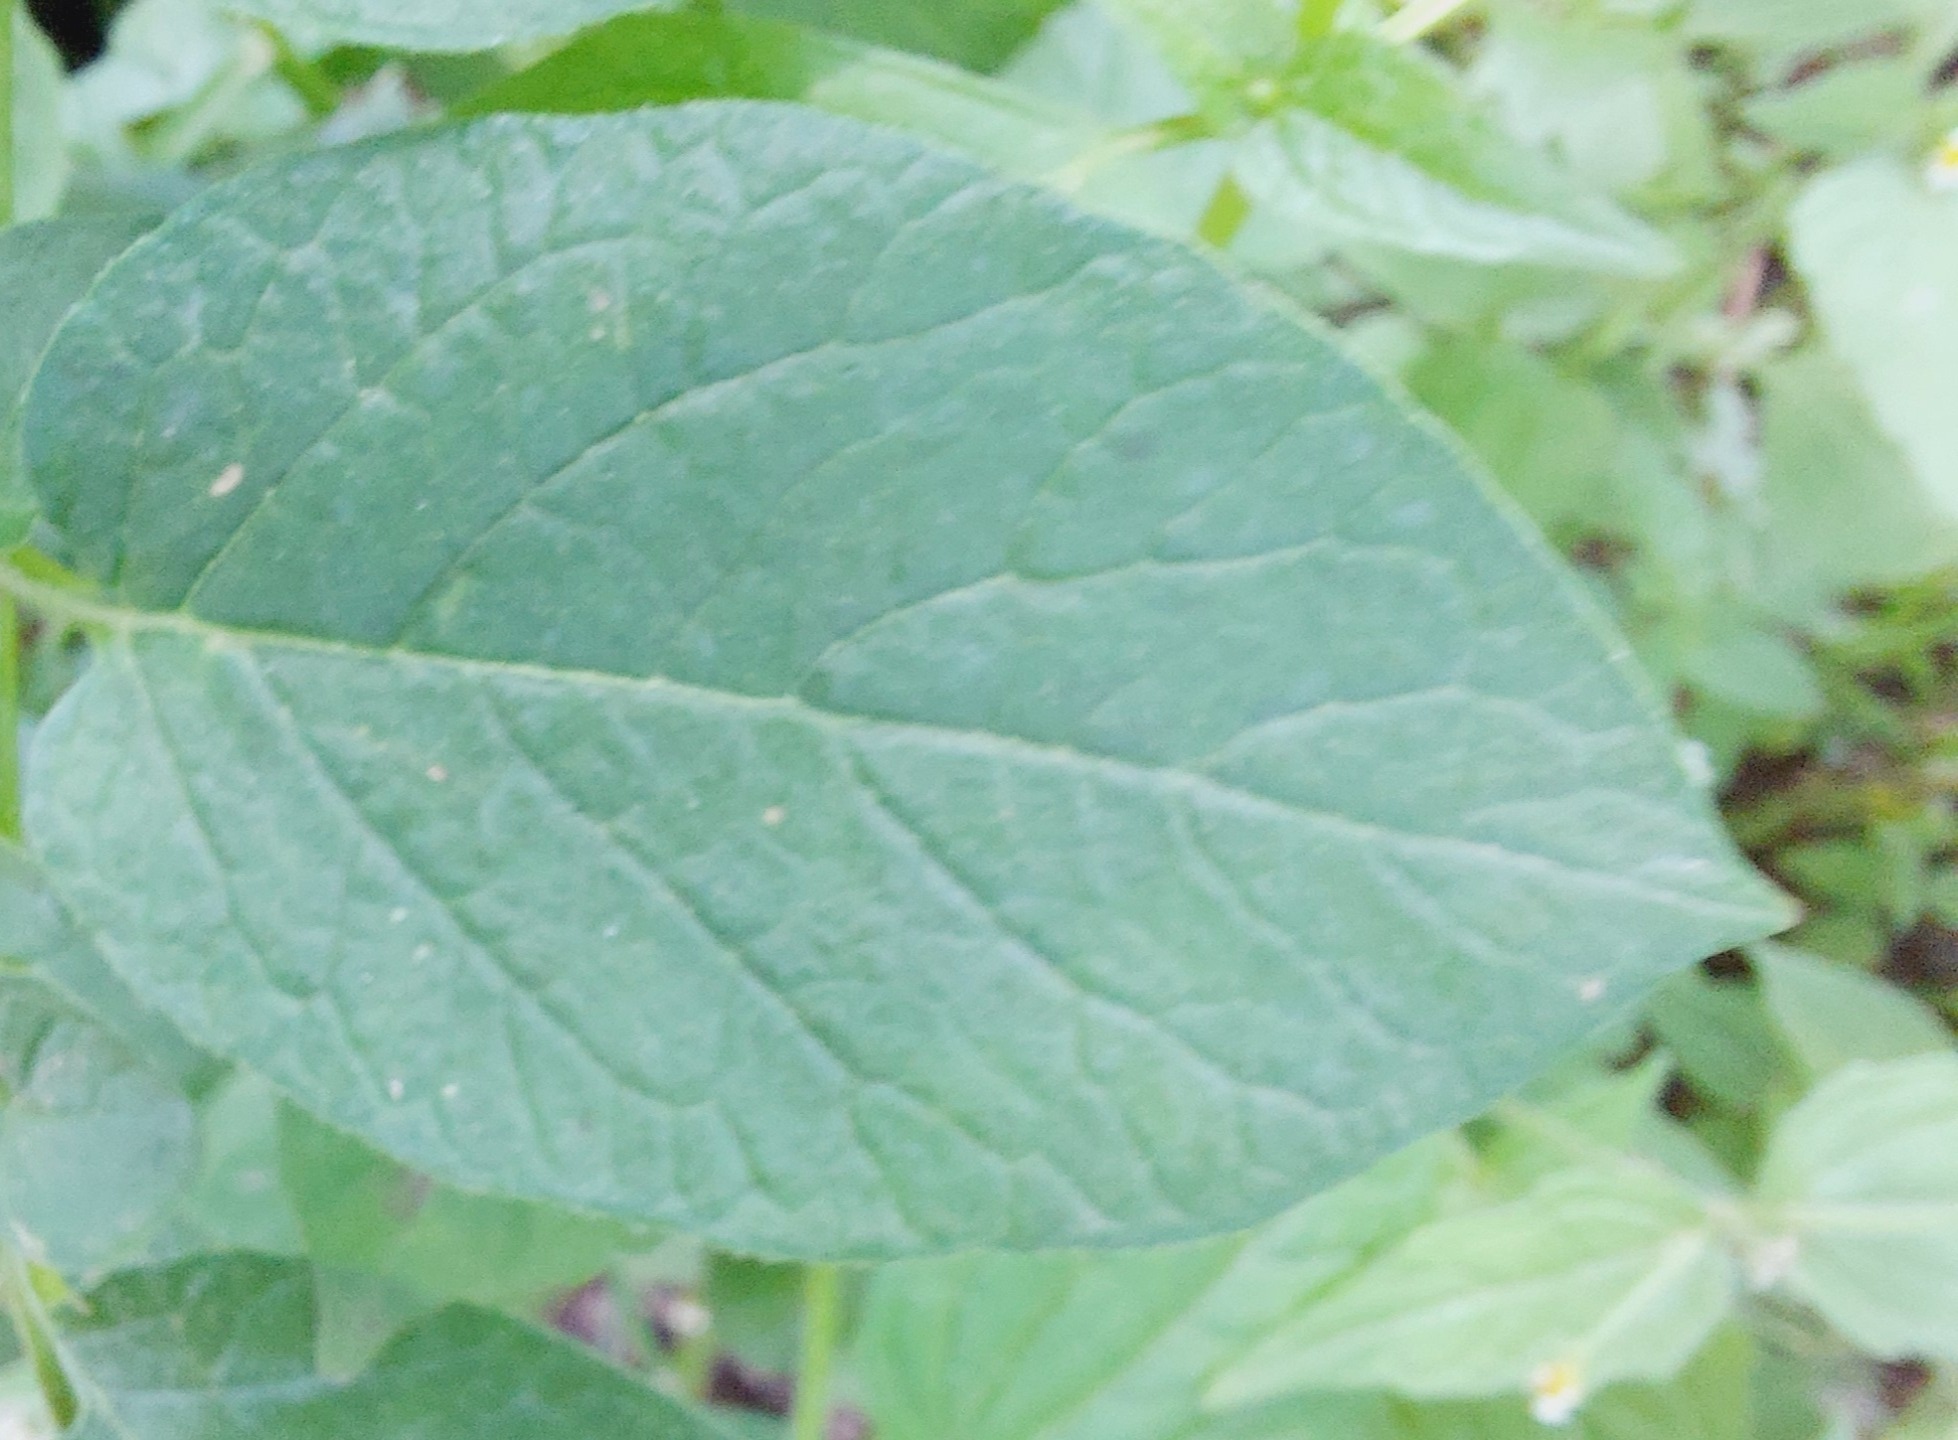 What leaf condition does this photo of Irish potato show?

healthy
